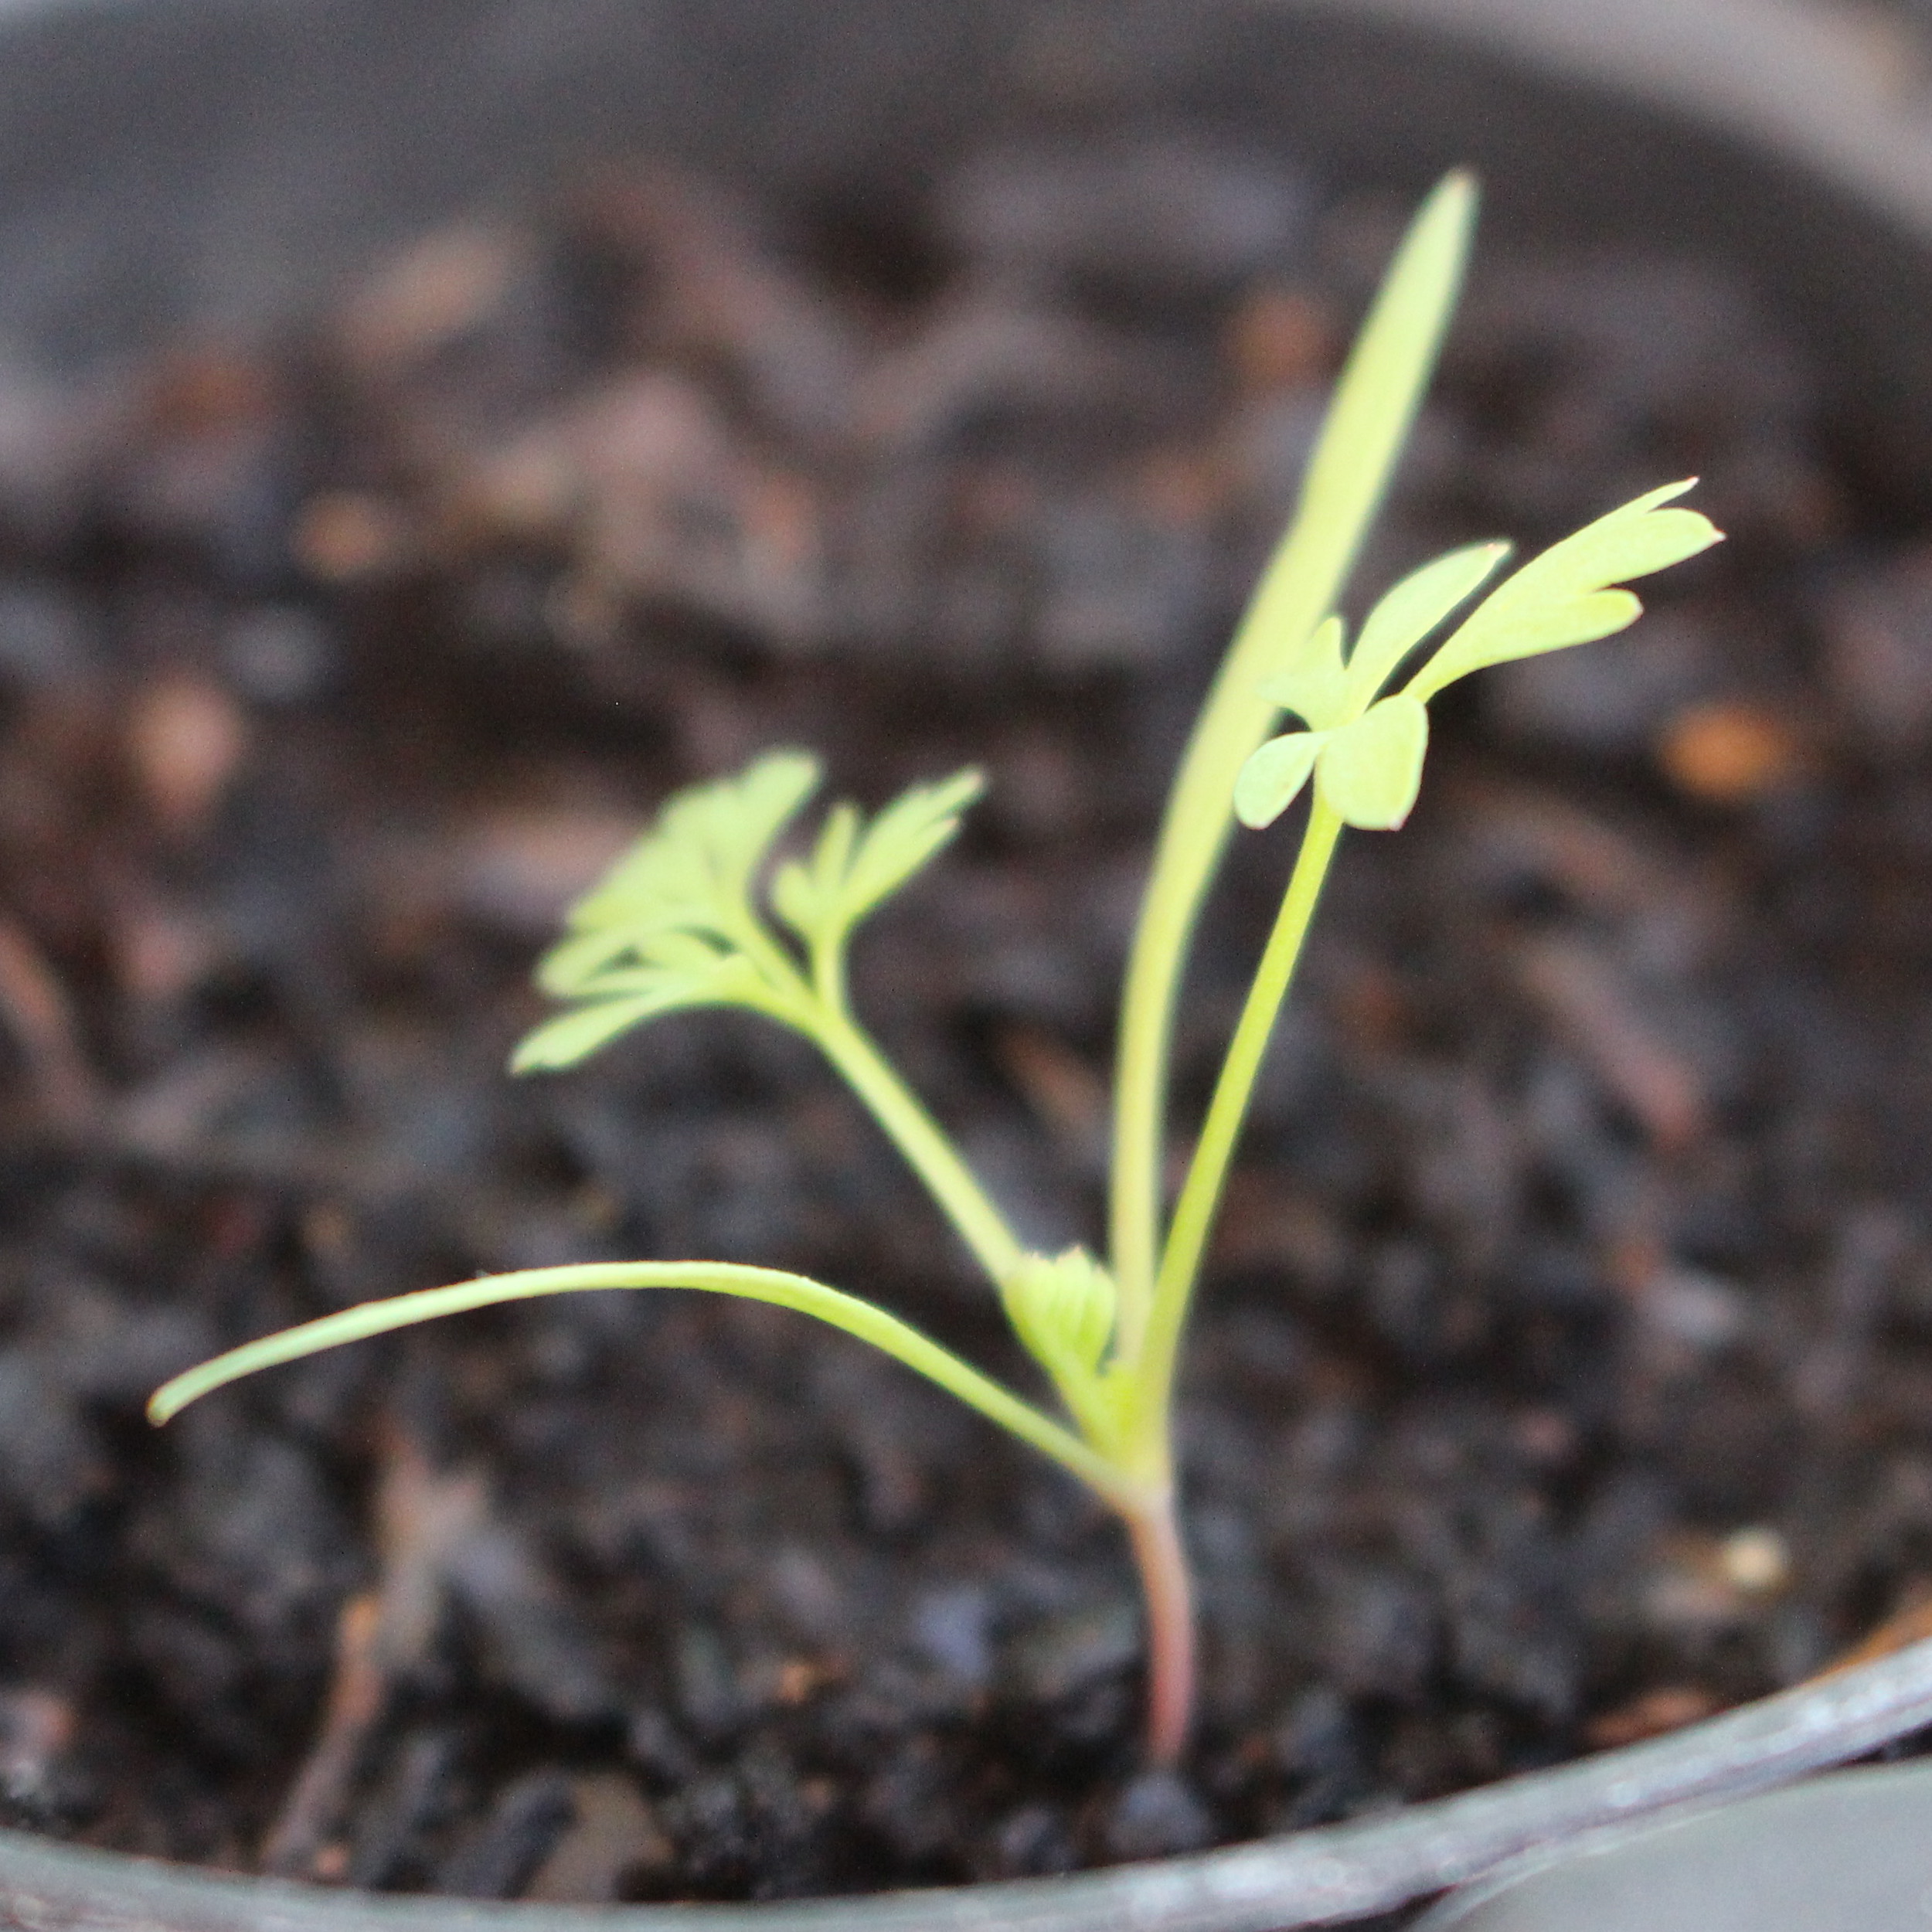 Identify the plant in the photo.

Fumaria officinalis
